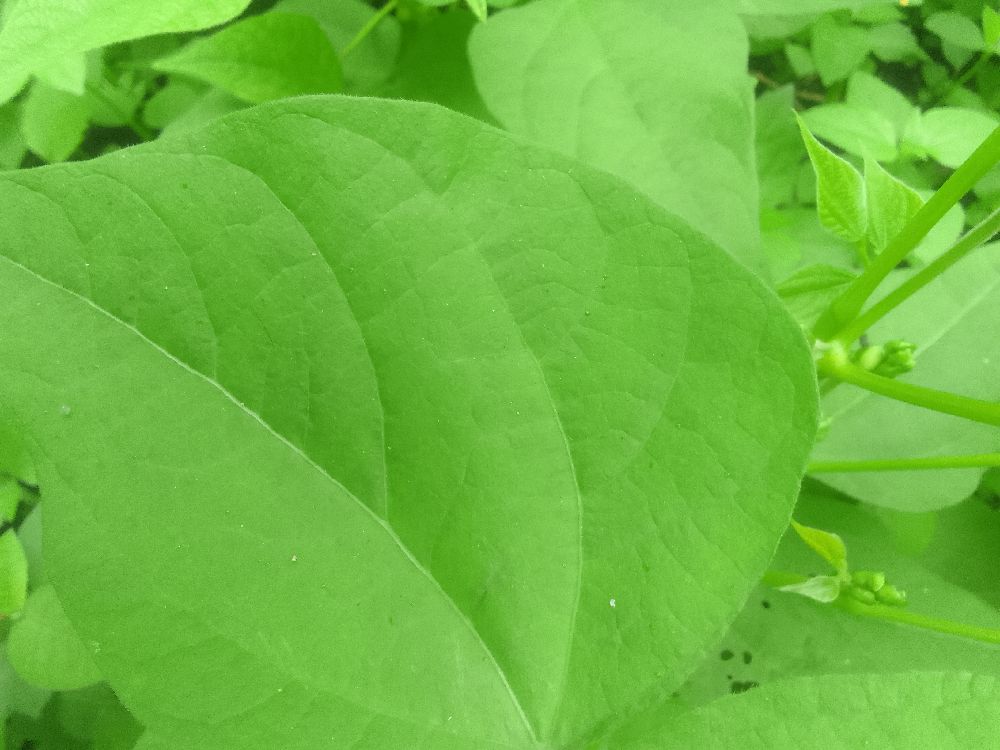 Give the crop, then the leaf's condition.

common bean, healthy
